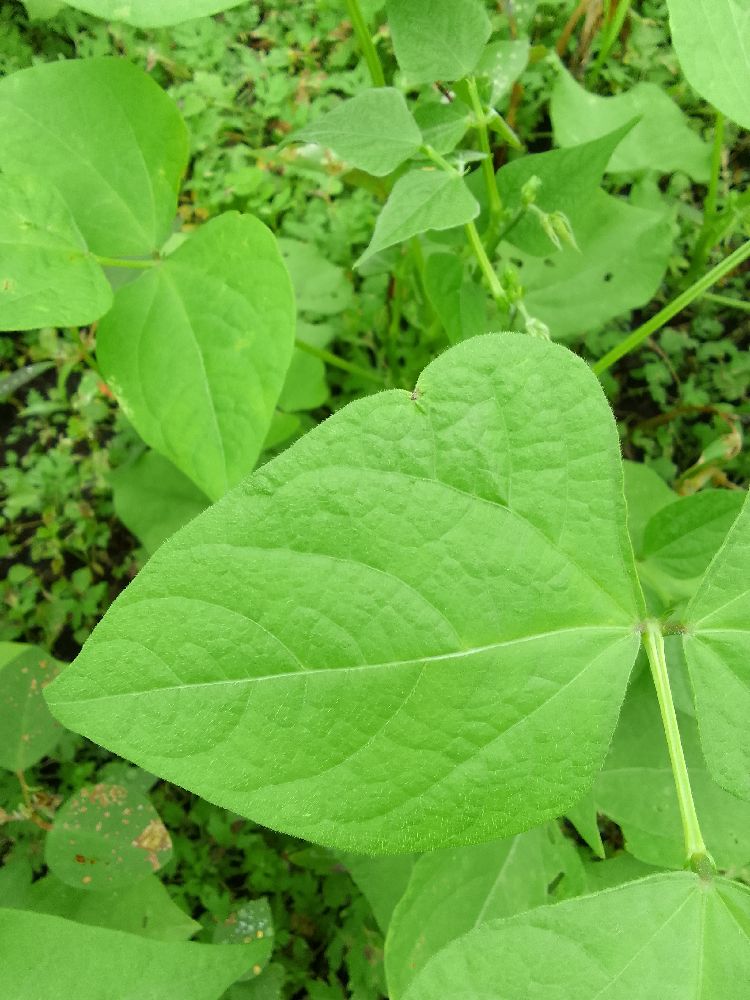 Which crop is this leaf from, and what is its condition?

common bean, healthy
